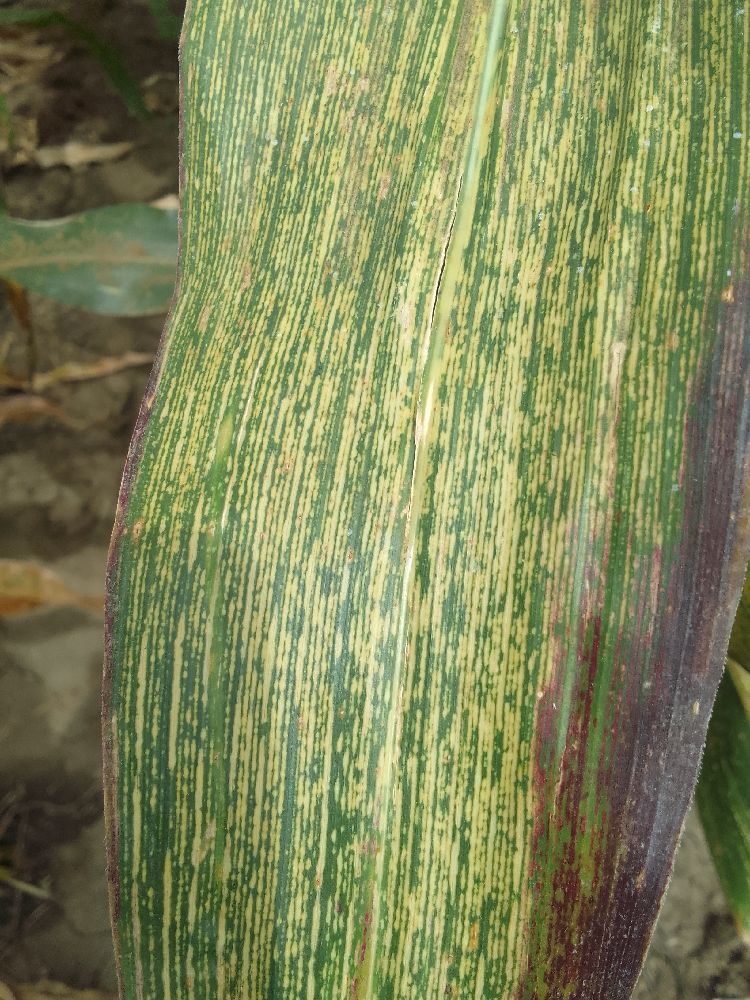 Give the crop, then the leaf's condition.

maize, maize streak virus
